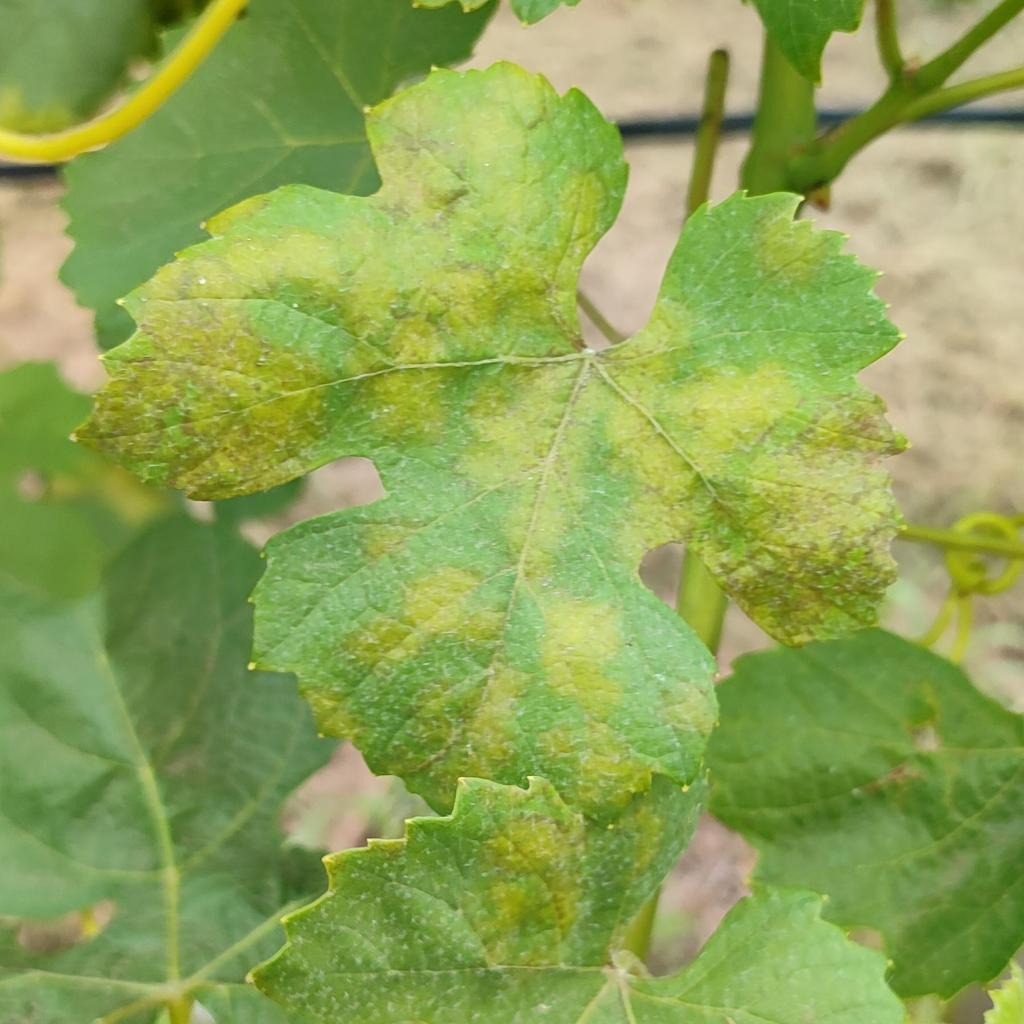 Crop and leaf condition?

grapevine, downy mildew
